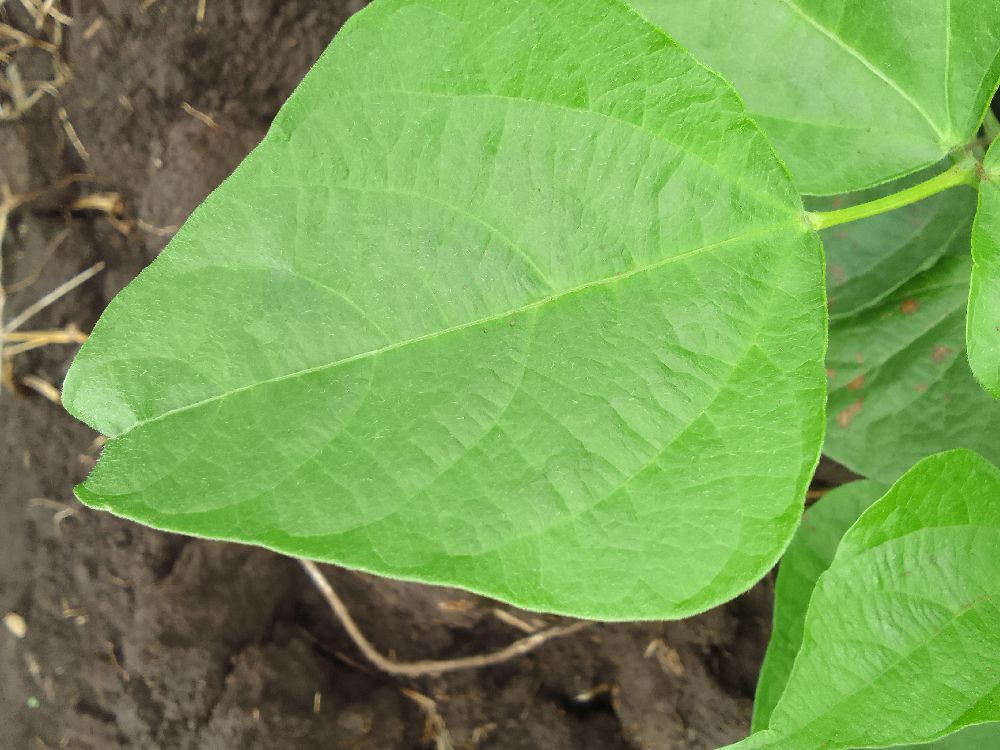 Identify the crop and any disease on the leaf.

common bean, healthy
